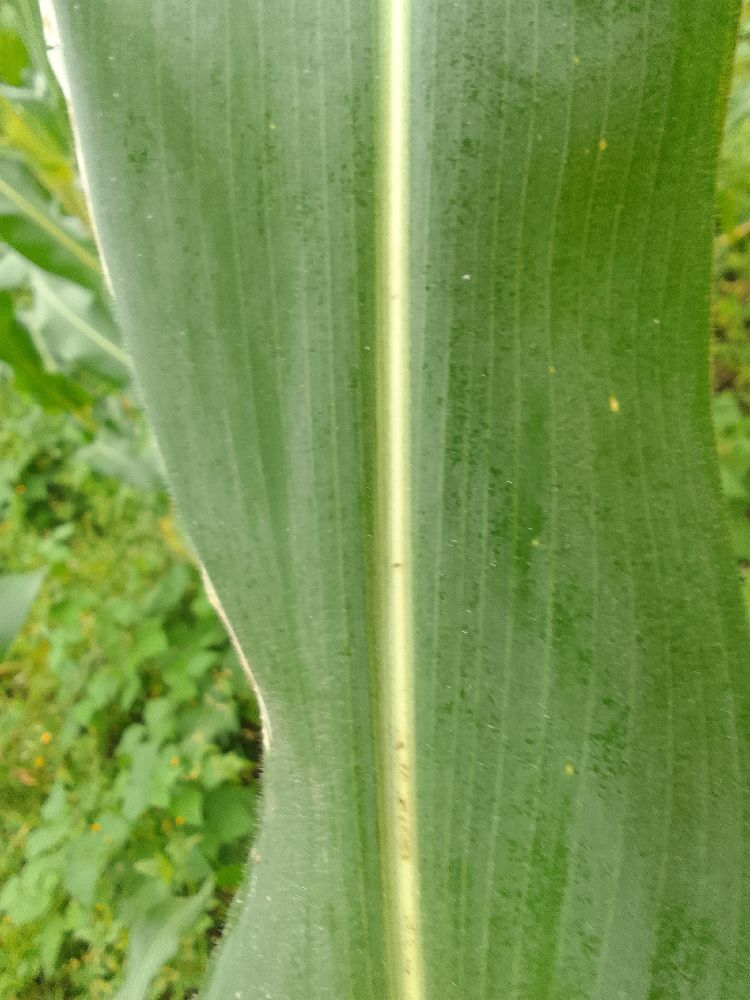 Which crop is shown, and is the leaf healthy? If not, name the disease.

maize, healthy
